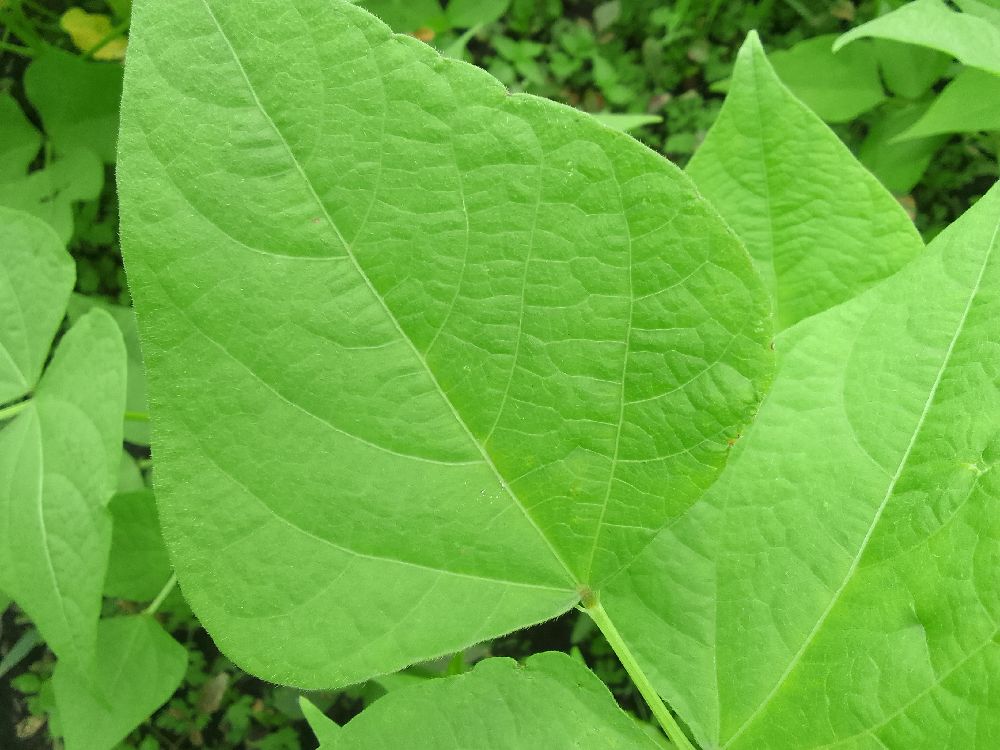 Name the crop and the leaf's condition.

common bean, healthy
